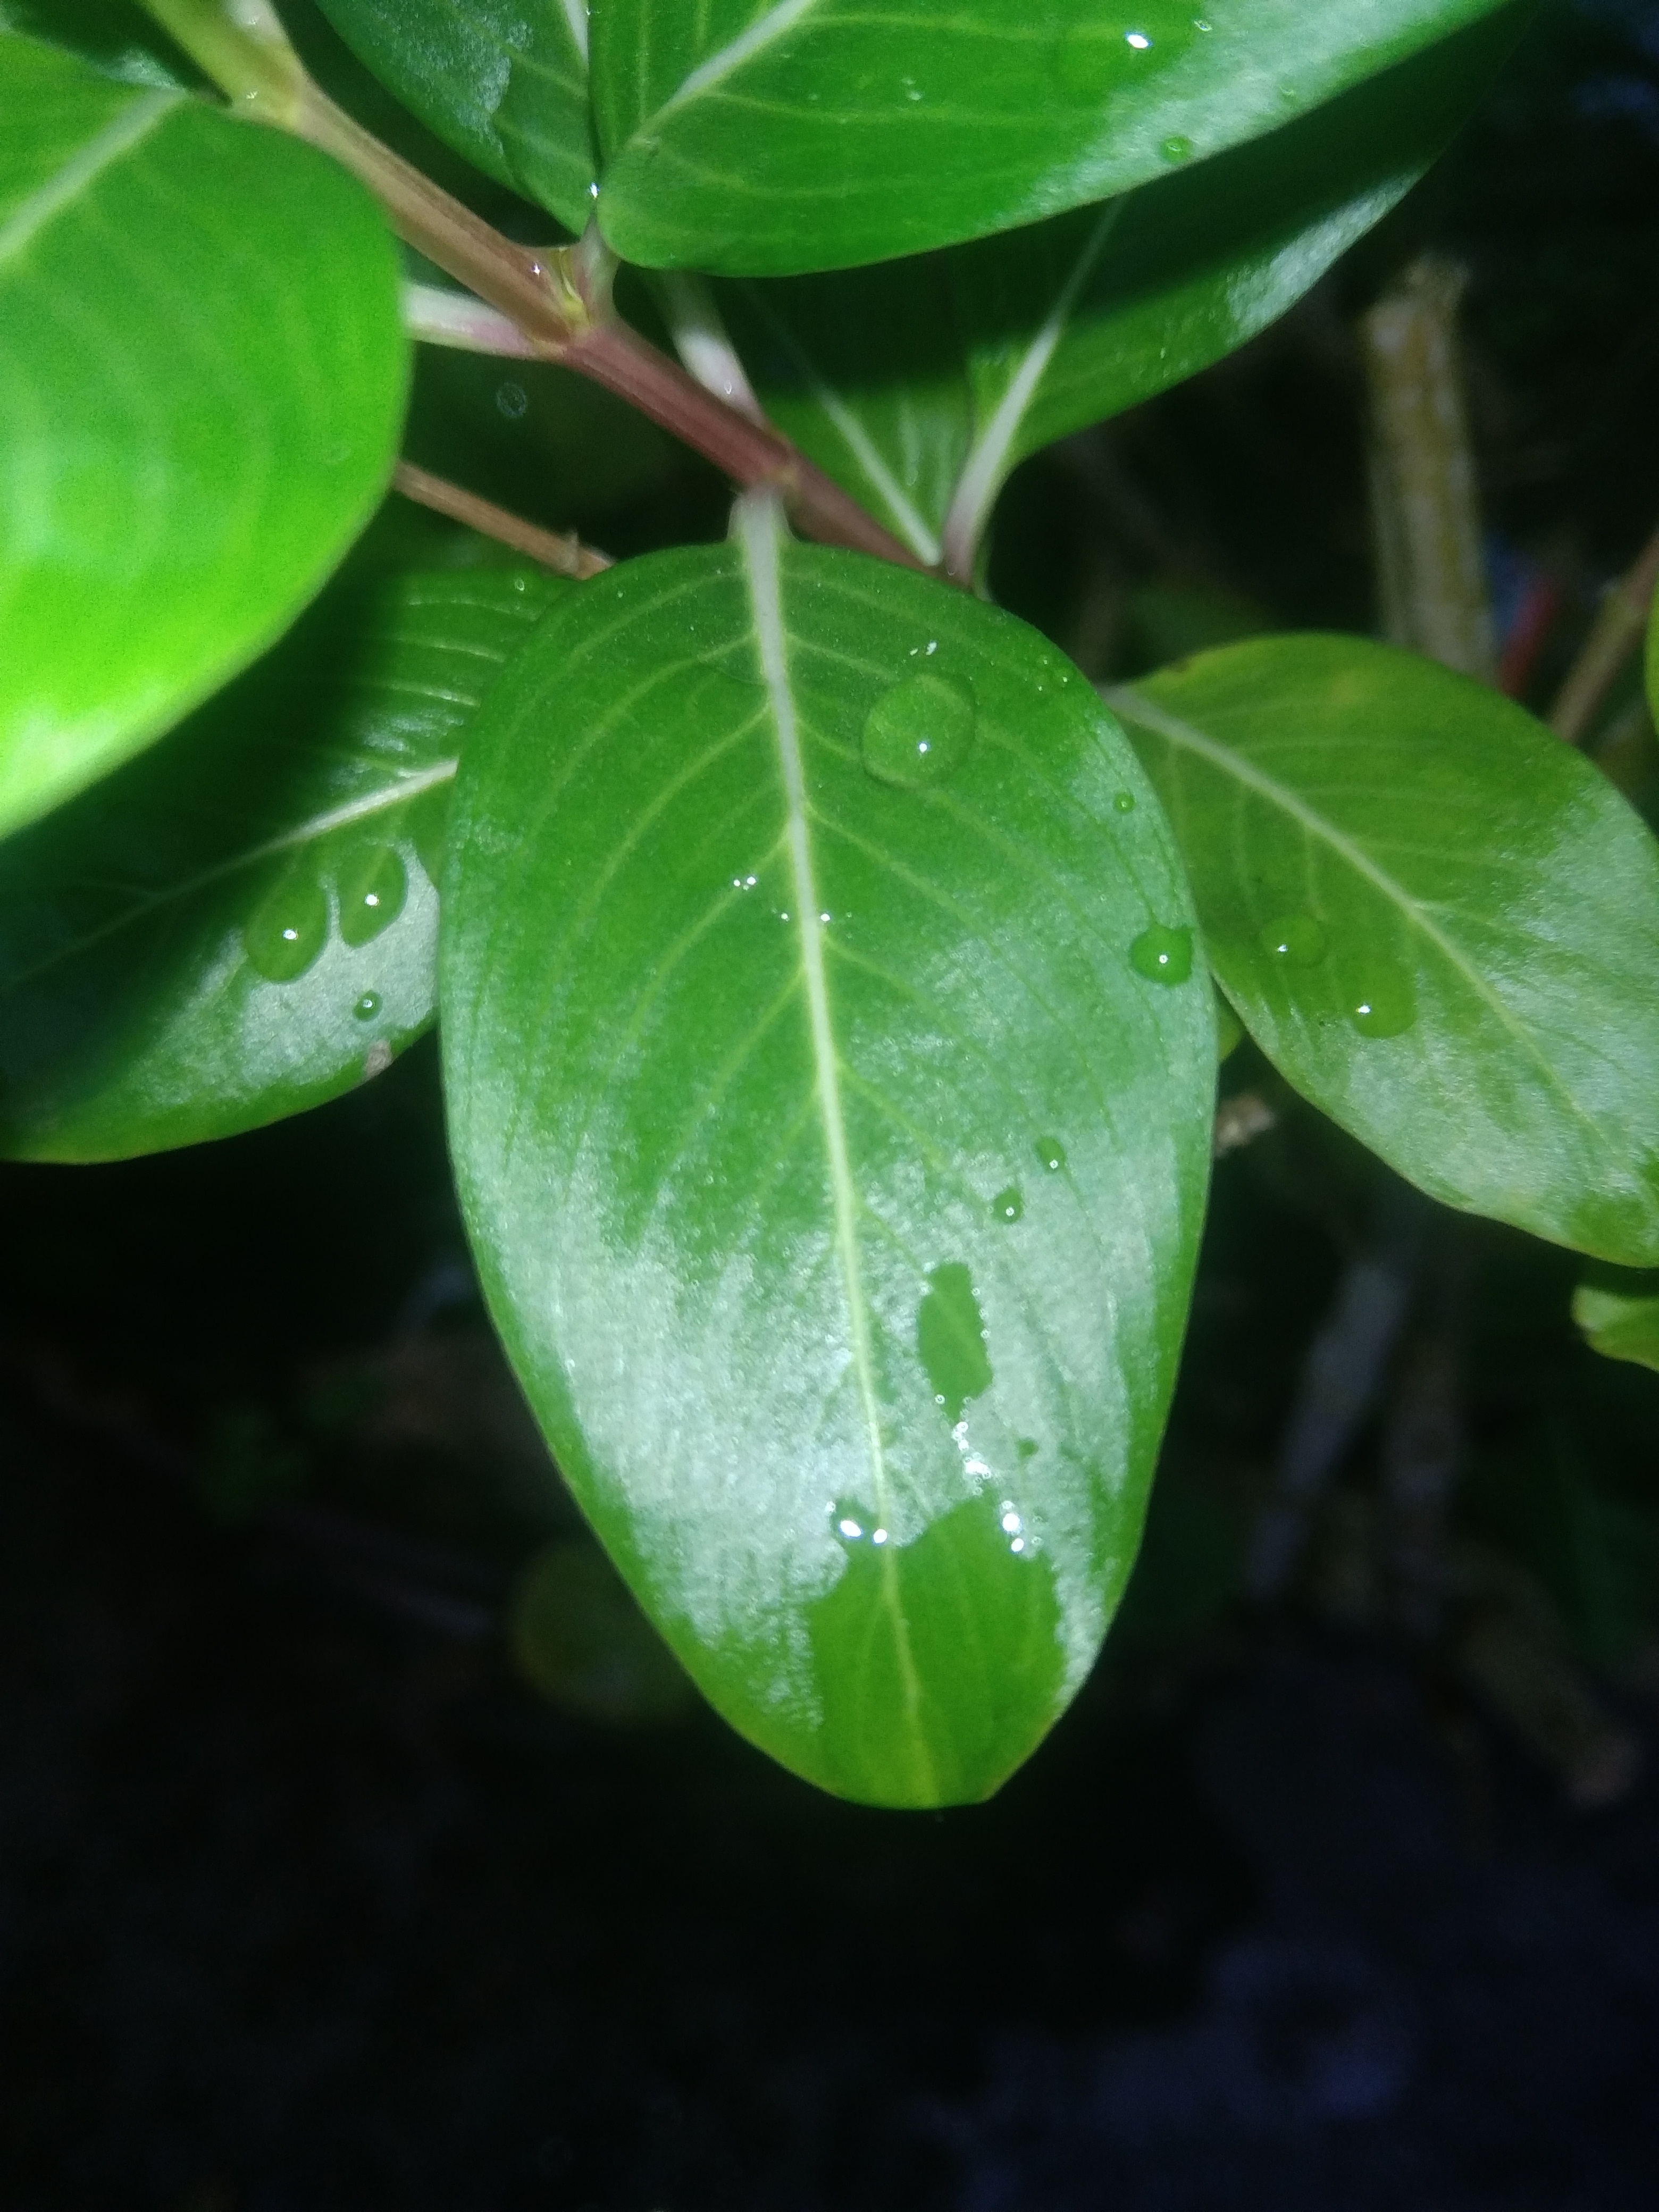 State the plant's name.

rose periwinkle
